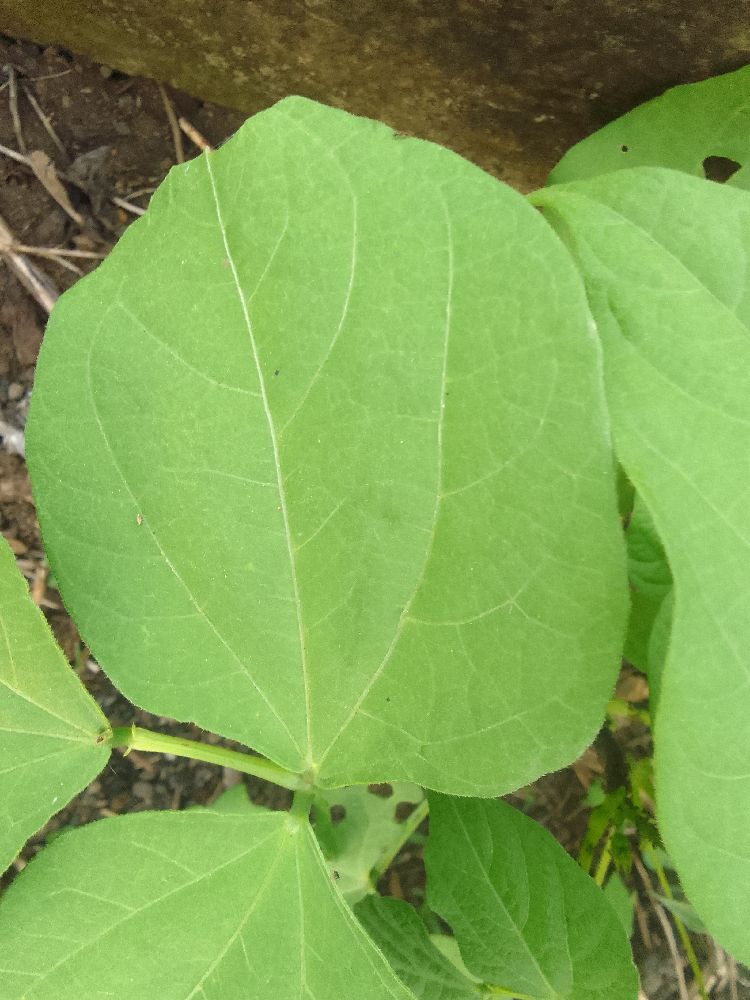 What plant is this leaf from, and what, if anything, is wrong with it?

common bean, healthy
